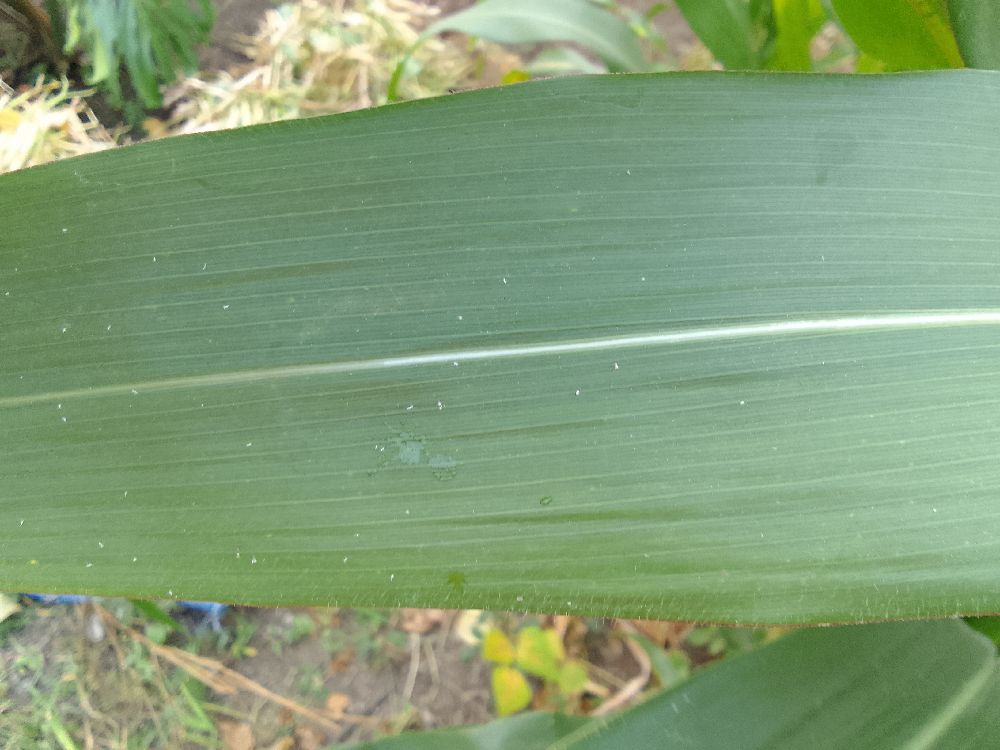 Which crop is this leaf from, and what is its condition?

maize, healthy
